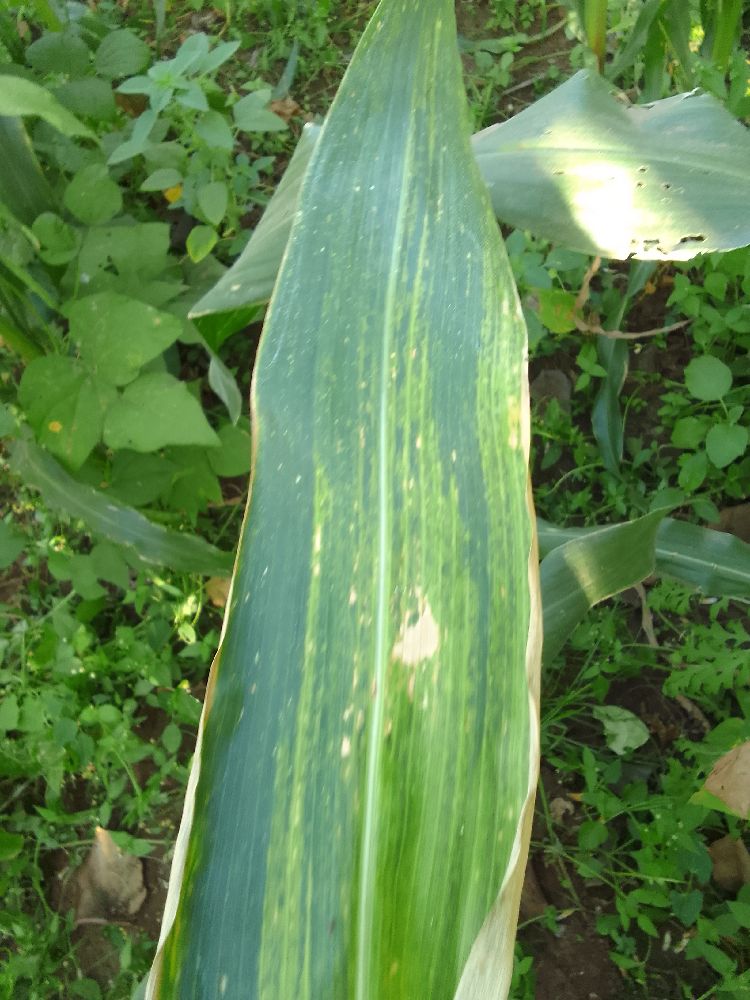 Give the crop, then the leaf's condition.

maize, maize lethal necrosis
